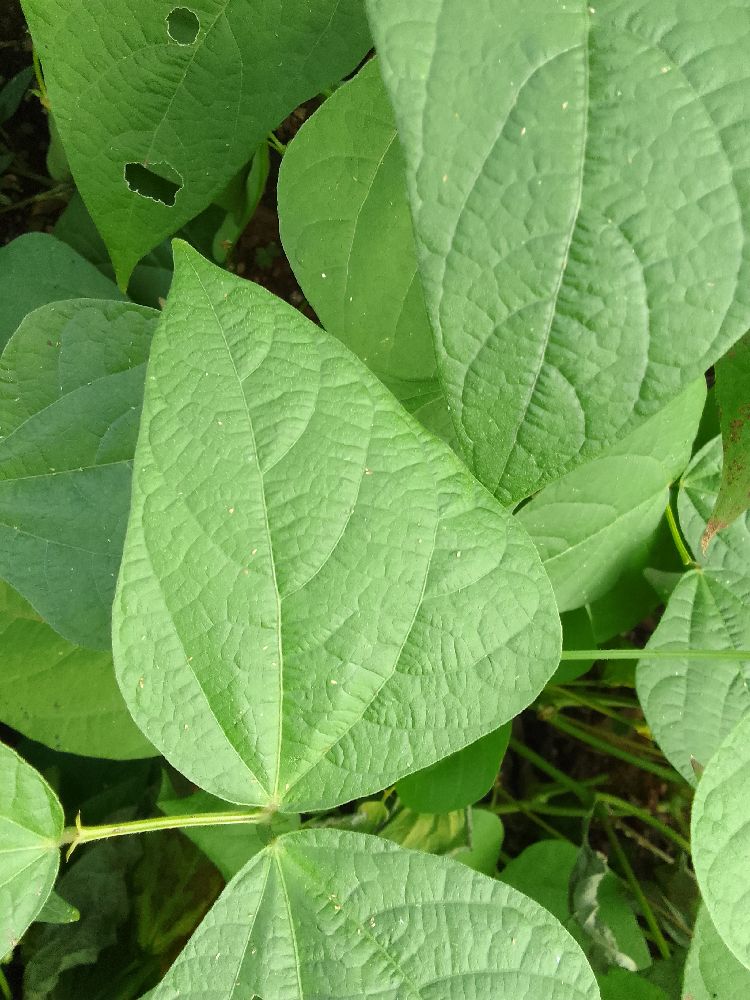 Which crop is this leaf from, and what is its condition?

common bean, healthy
